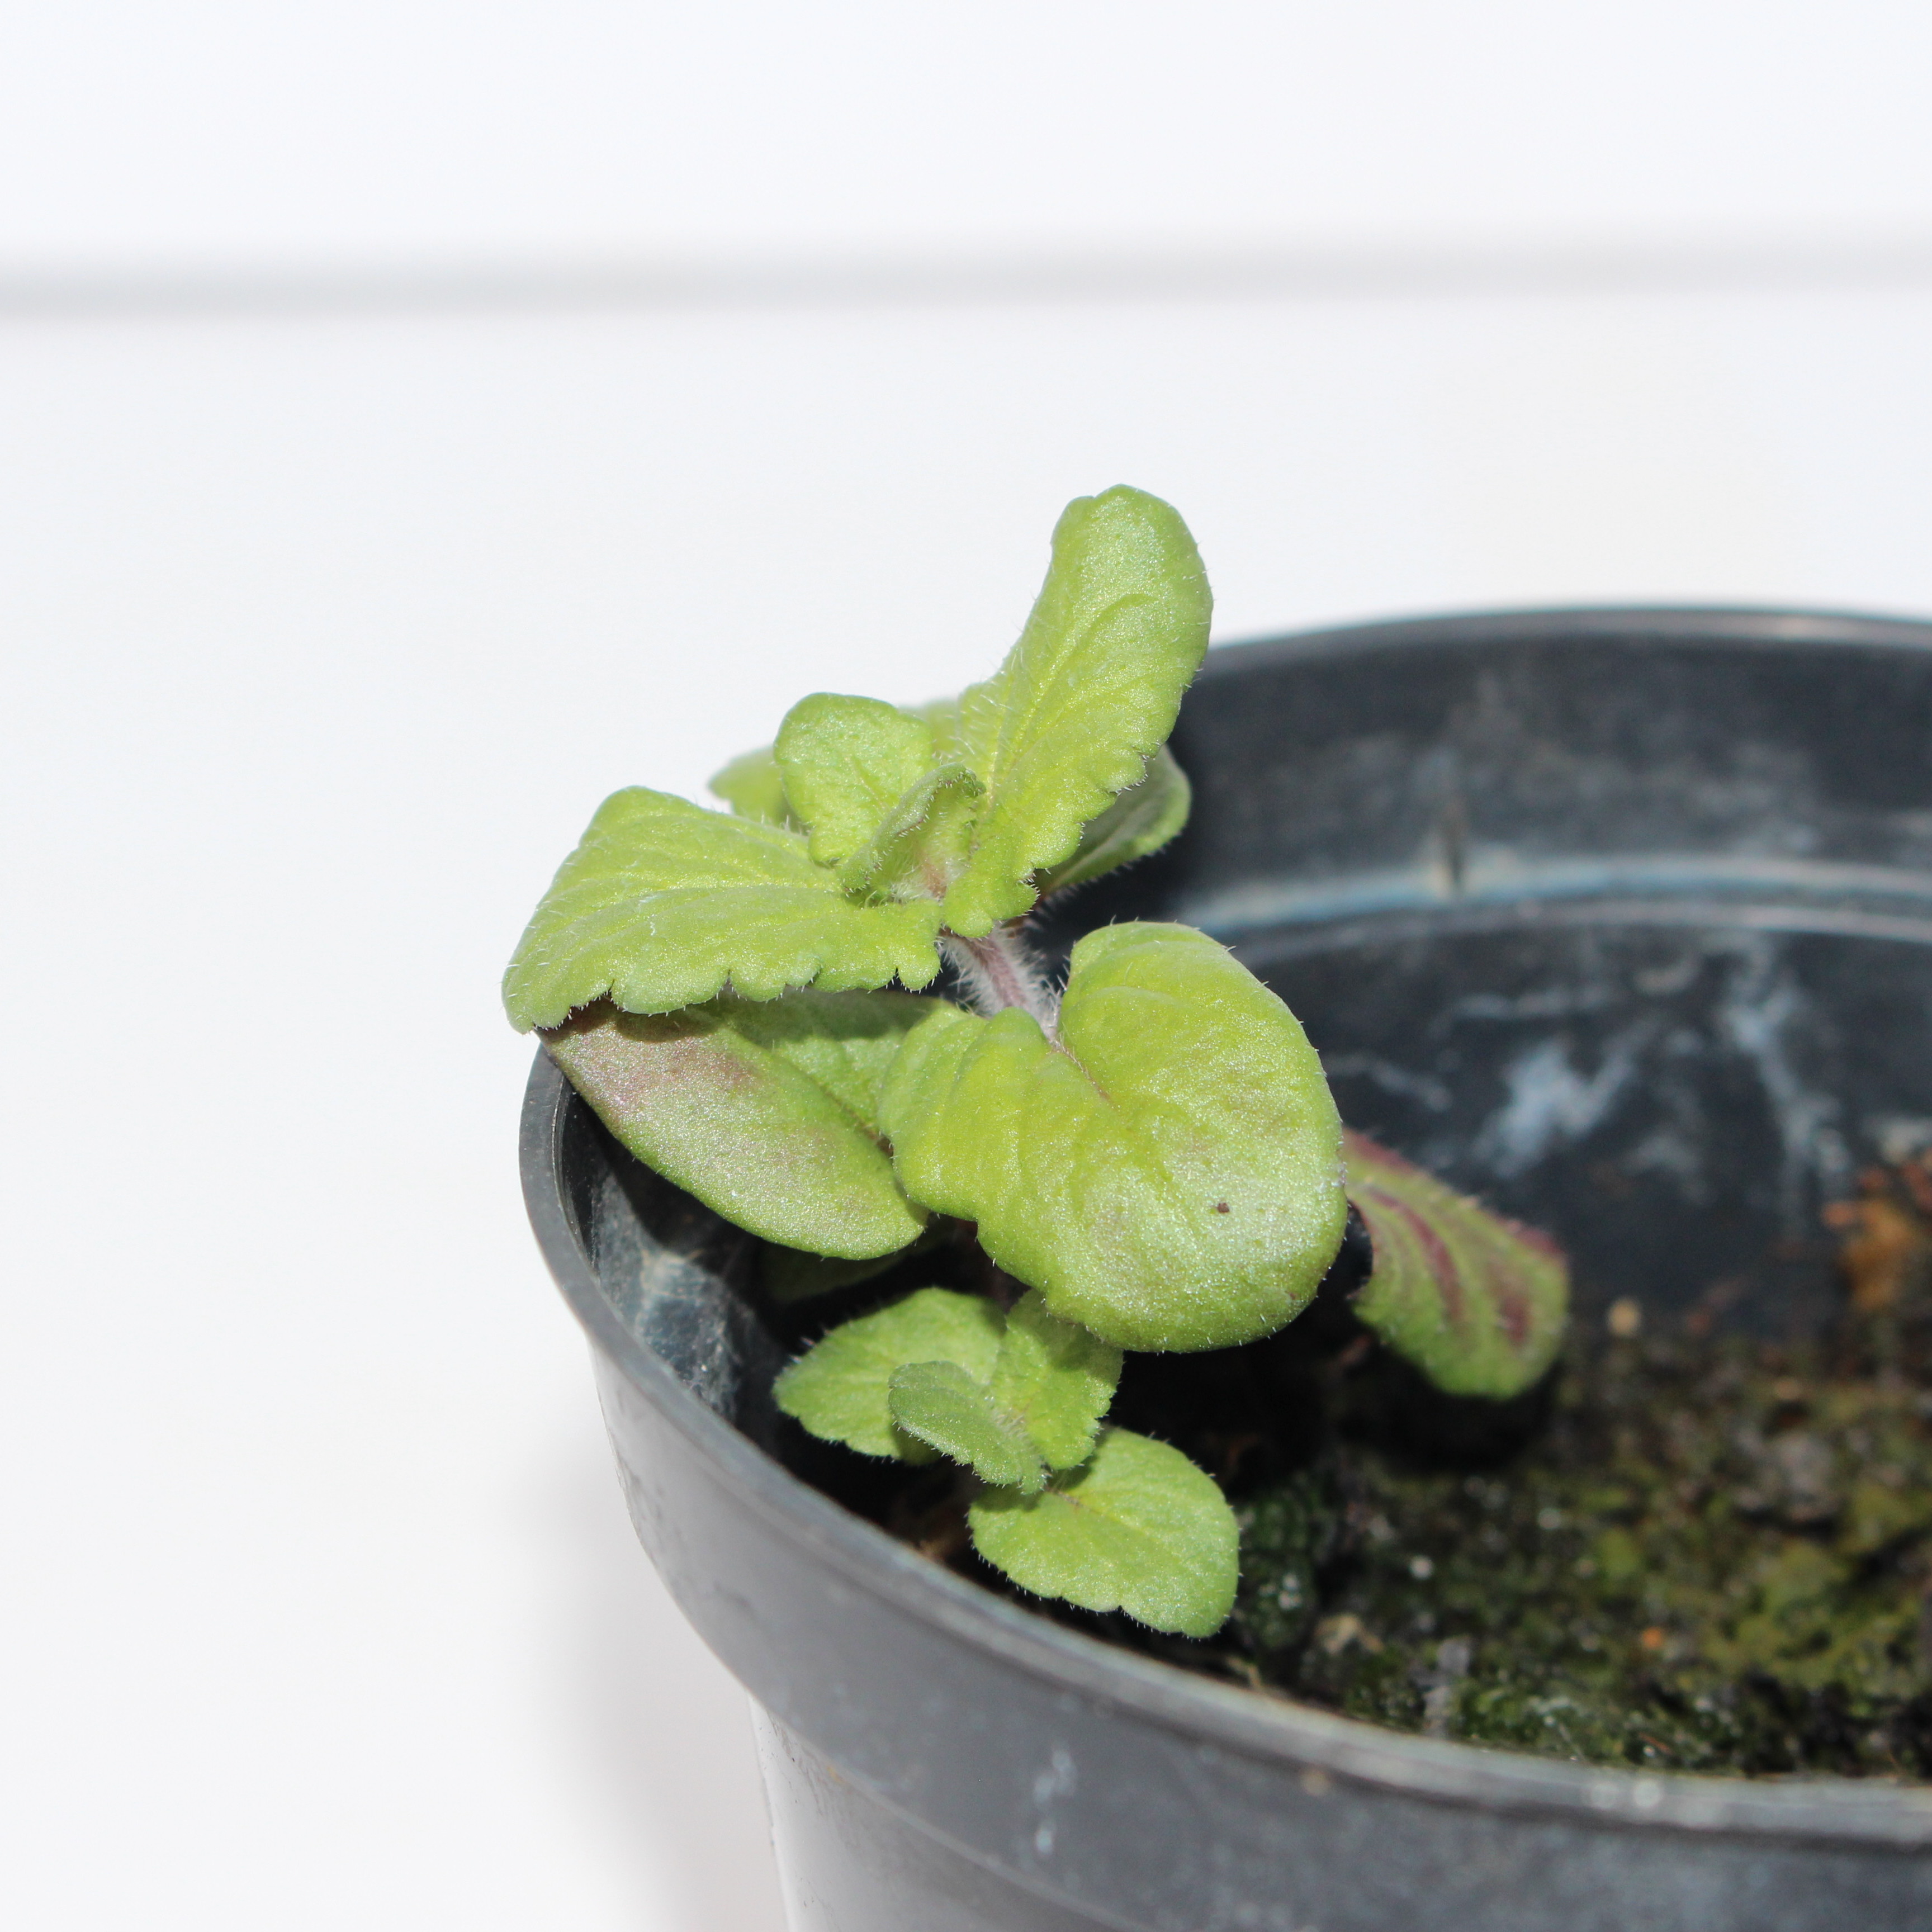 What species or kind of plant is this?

Veronica persica
